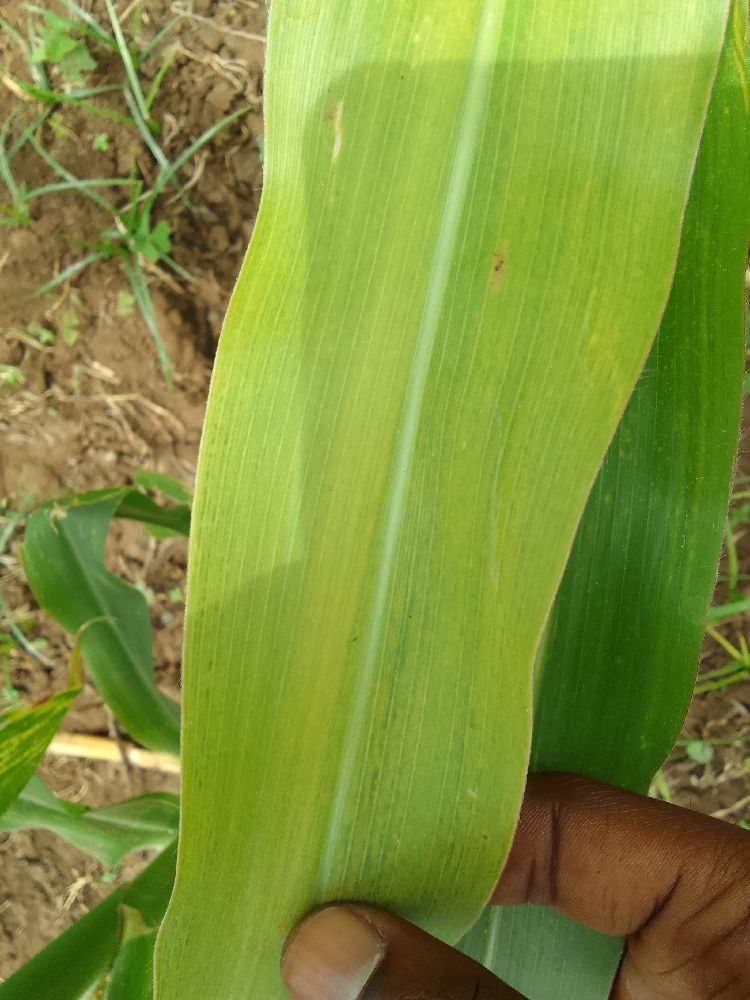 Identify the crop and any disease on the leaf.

maize, maize lethal necrosis
